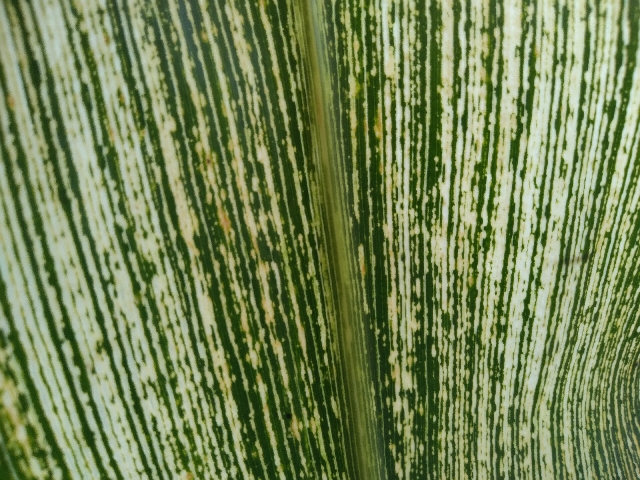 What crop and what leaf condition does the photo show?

maize, maize streak virus
